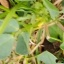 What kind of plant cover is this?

unstructured weed
